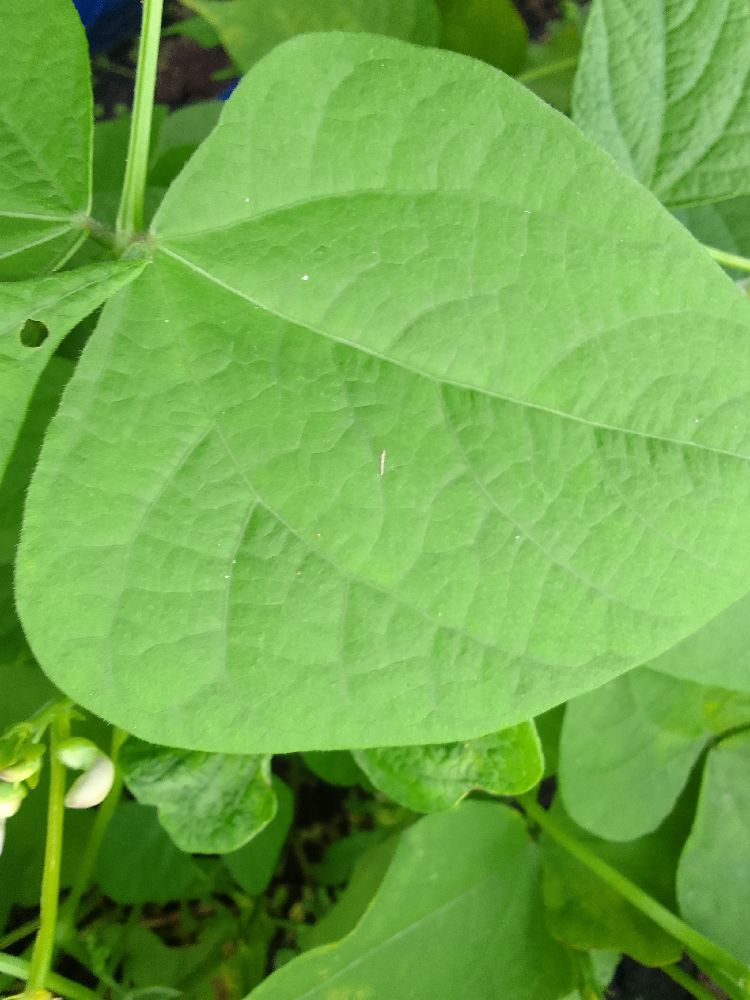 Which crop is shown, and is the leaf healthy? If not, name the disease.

common bean, healthy
